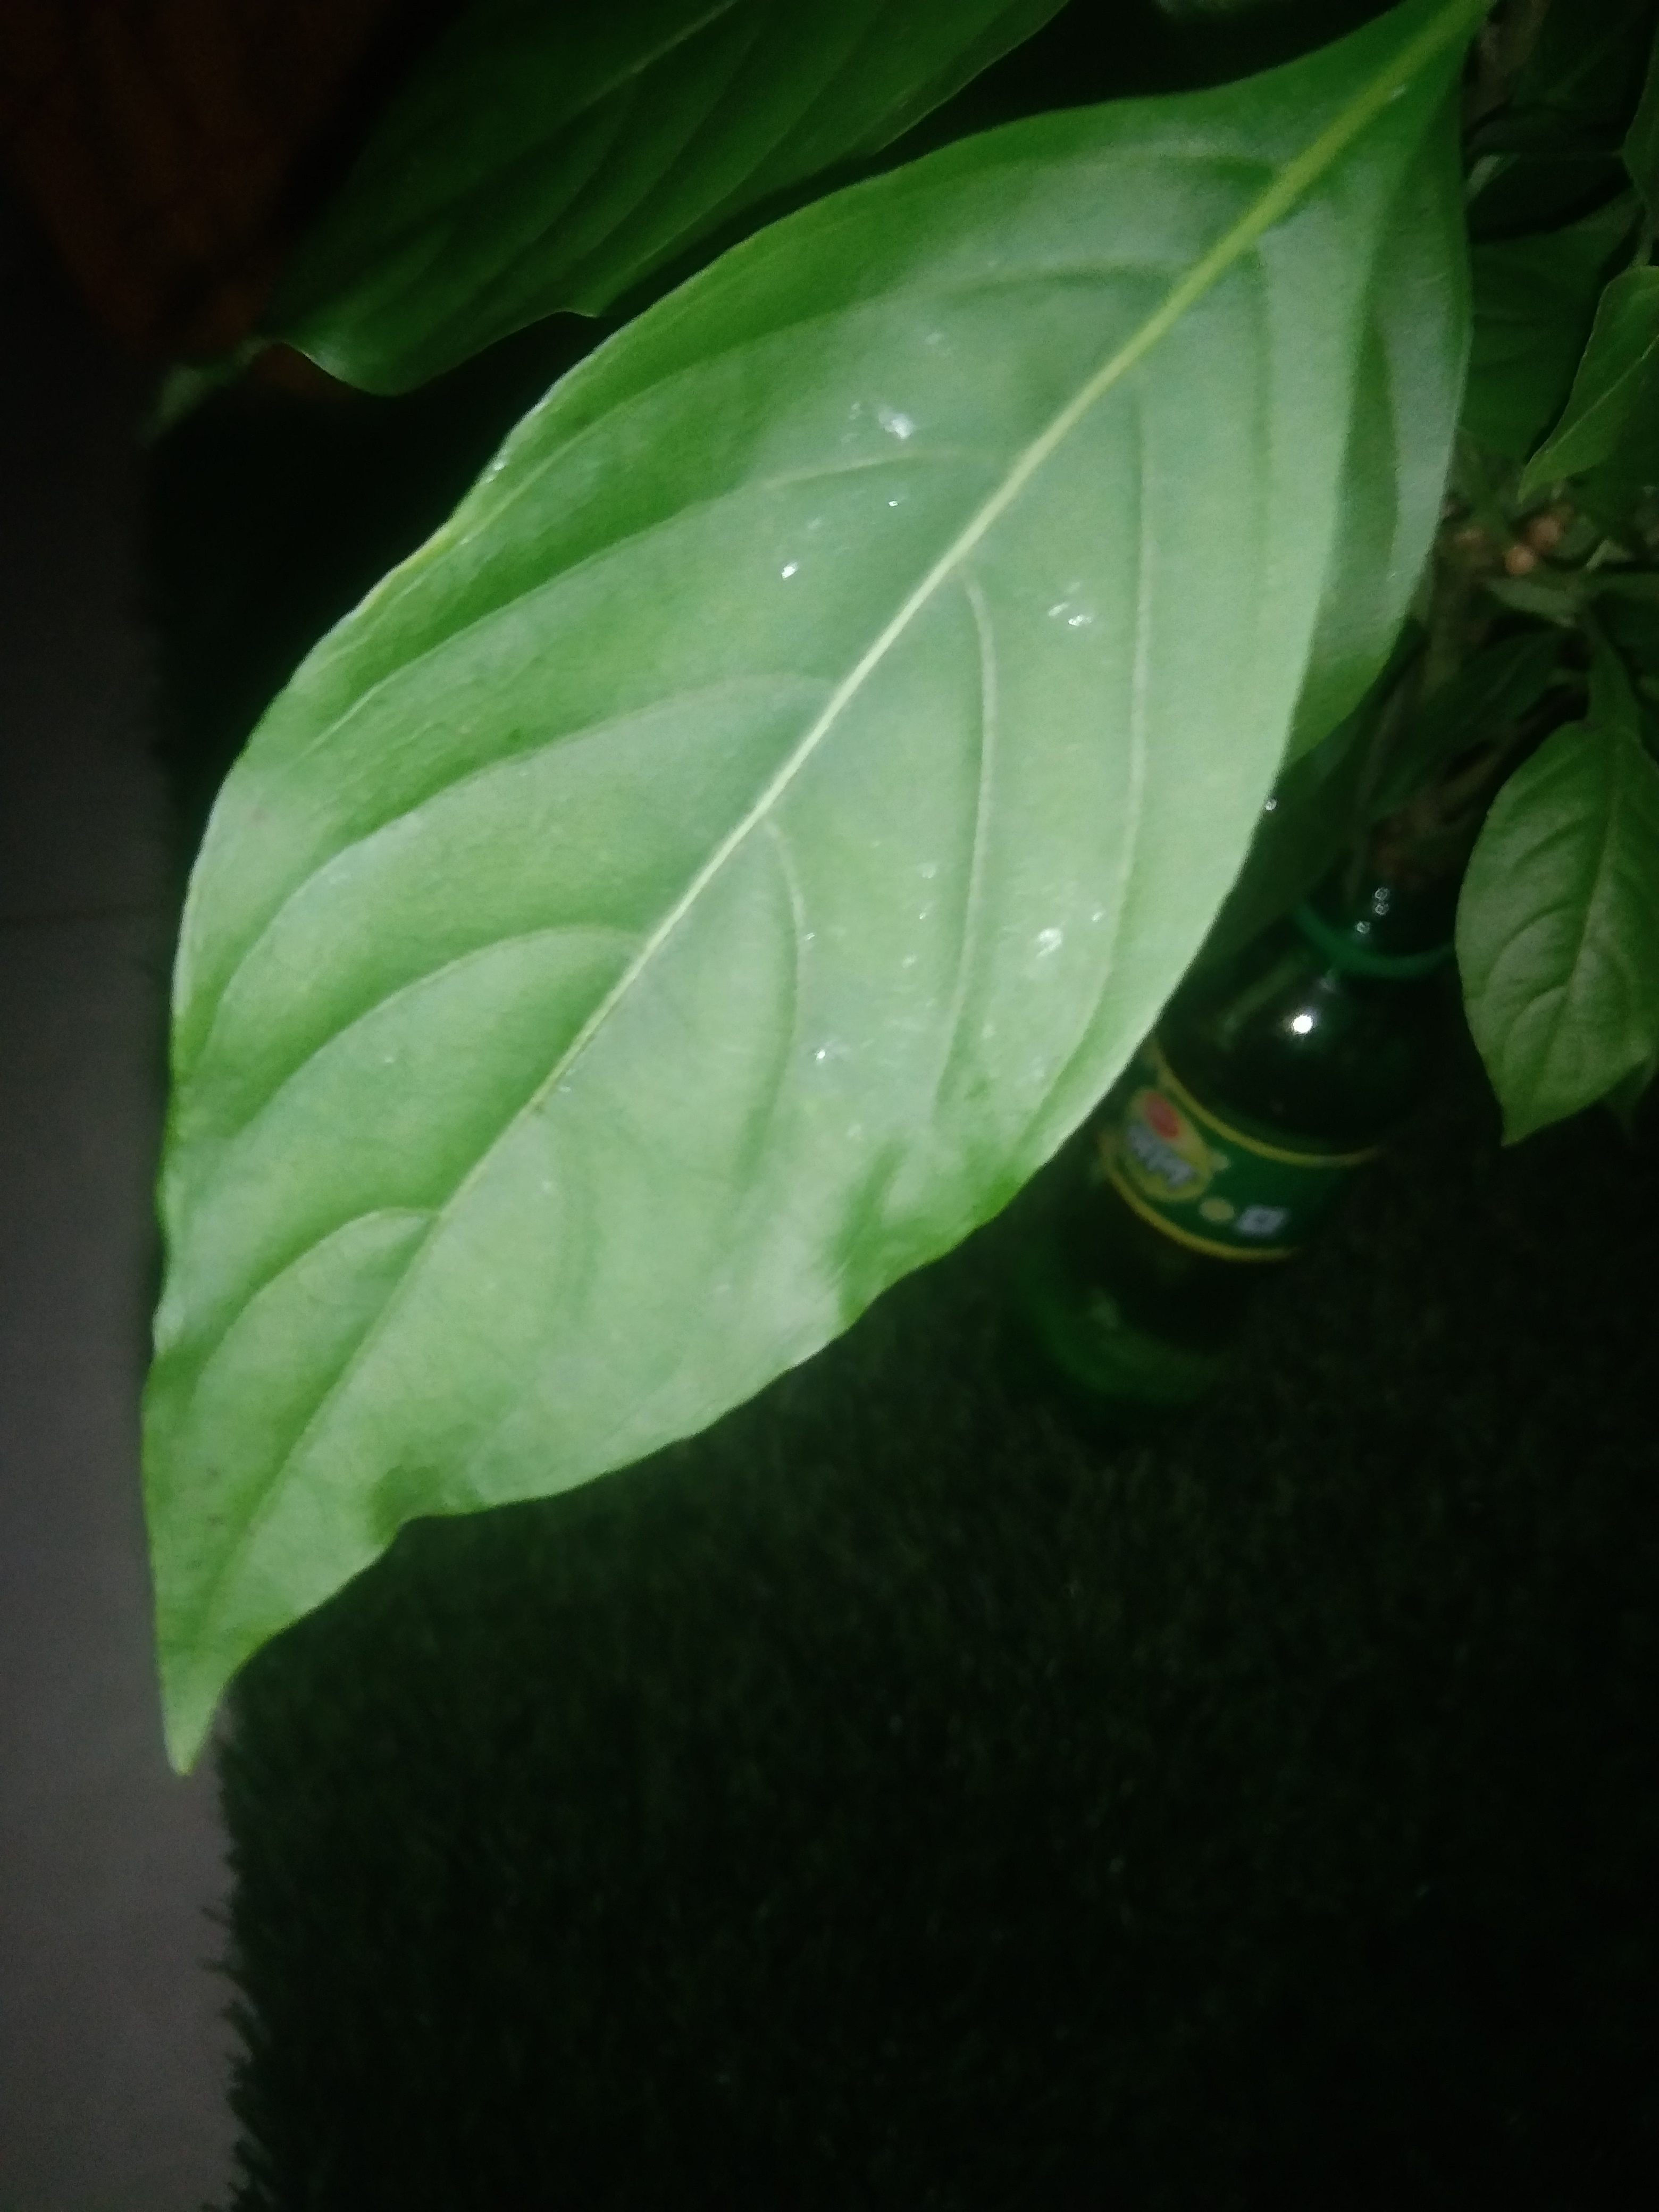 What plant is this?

vasaka
